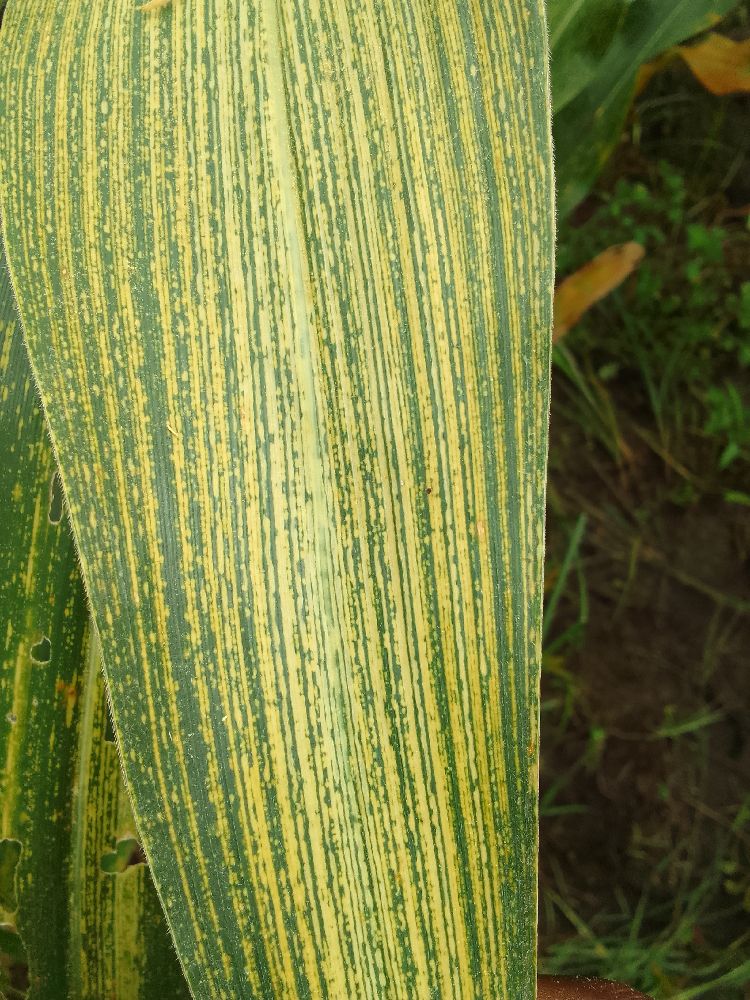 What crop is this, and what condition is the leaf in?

maize, maize streak virus
